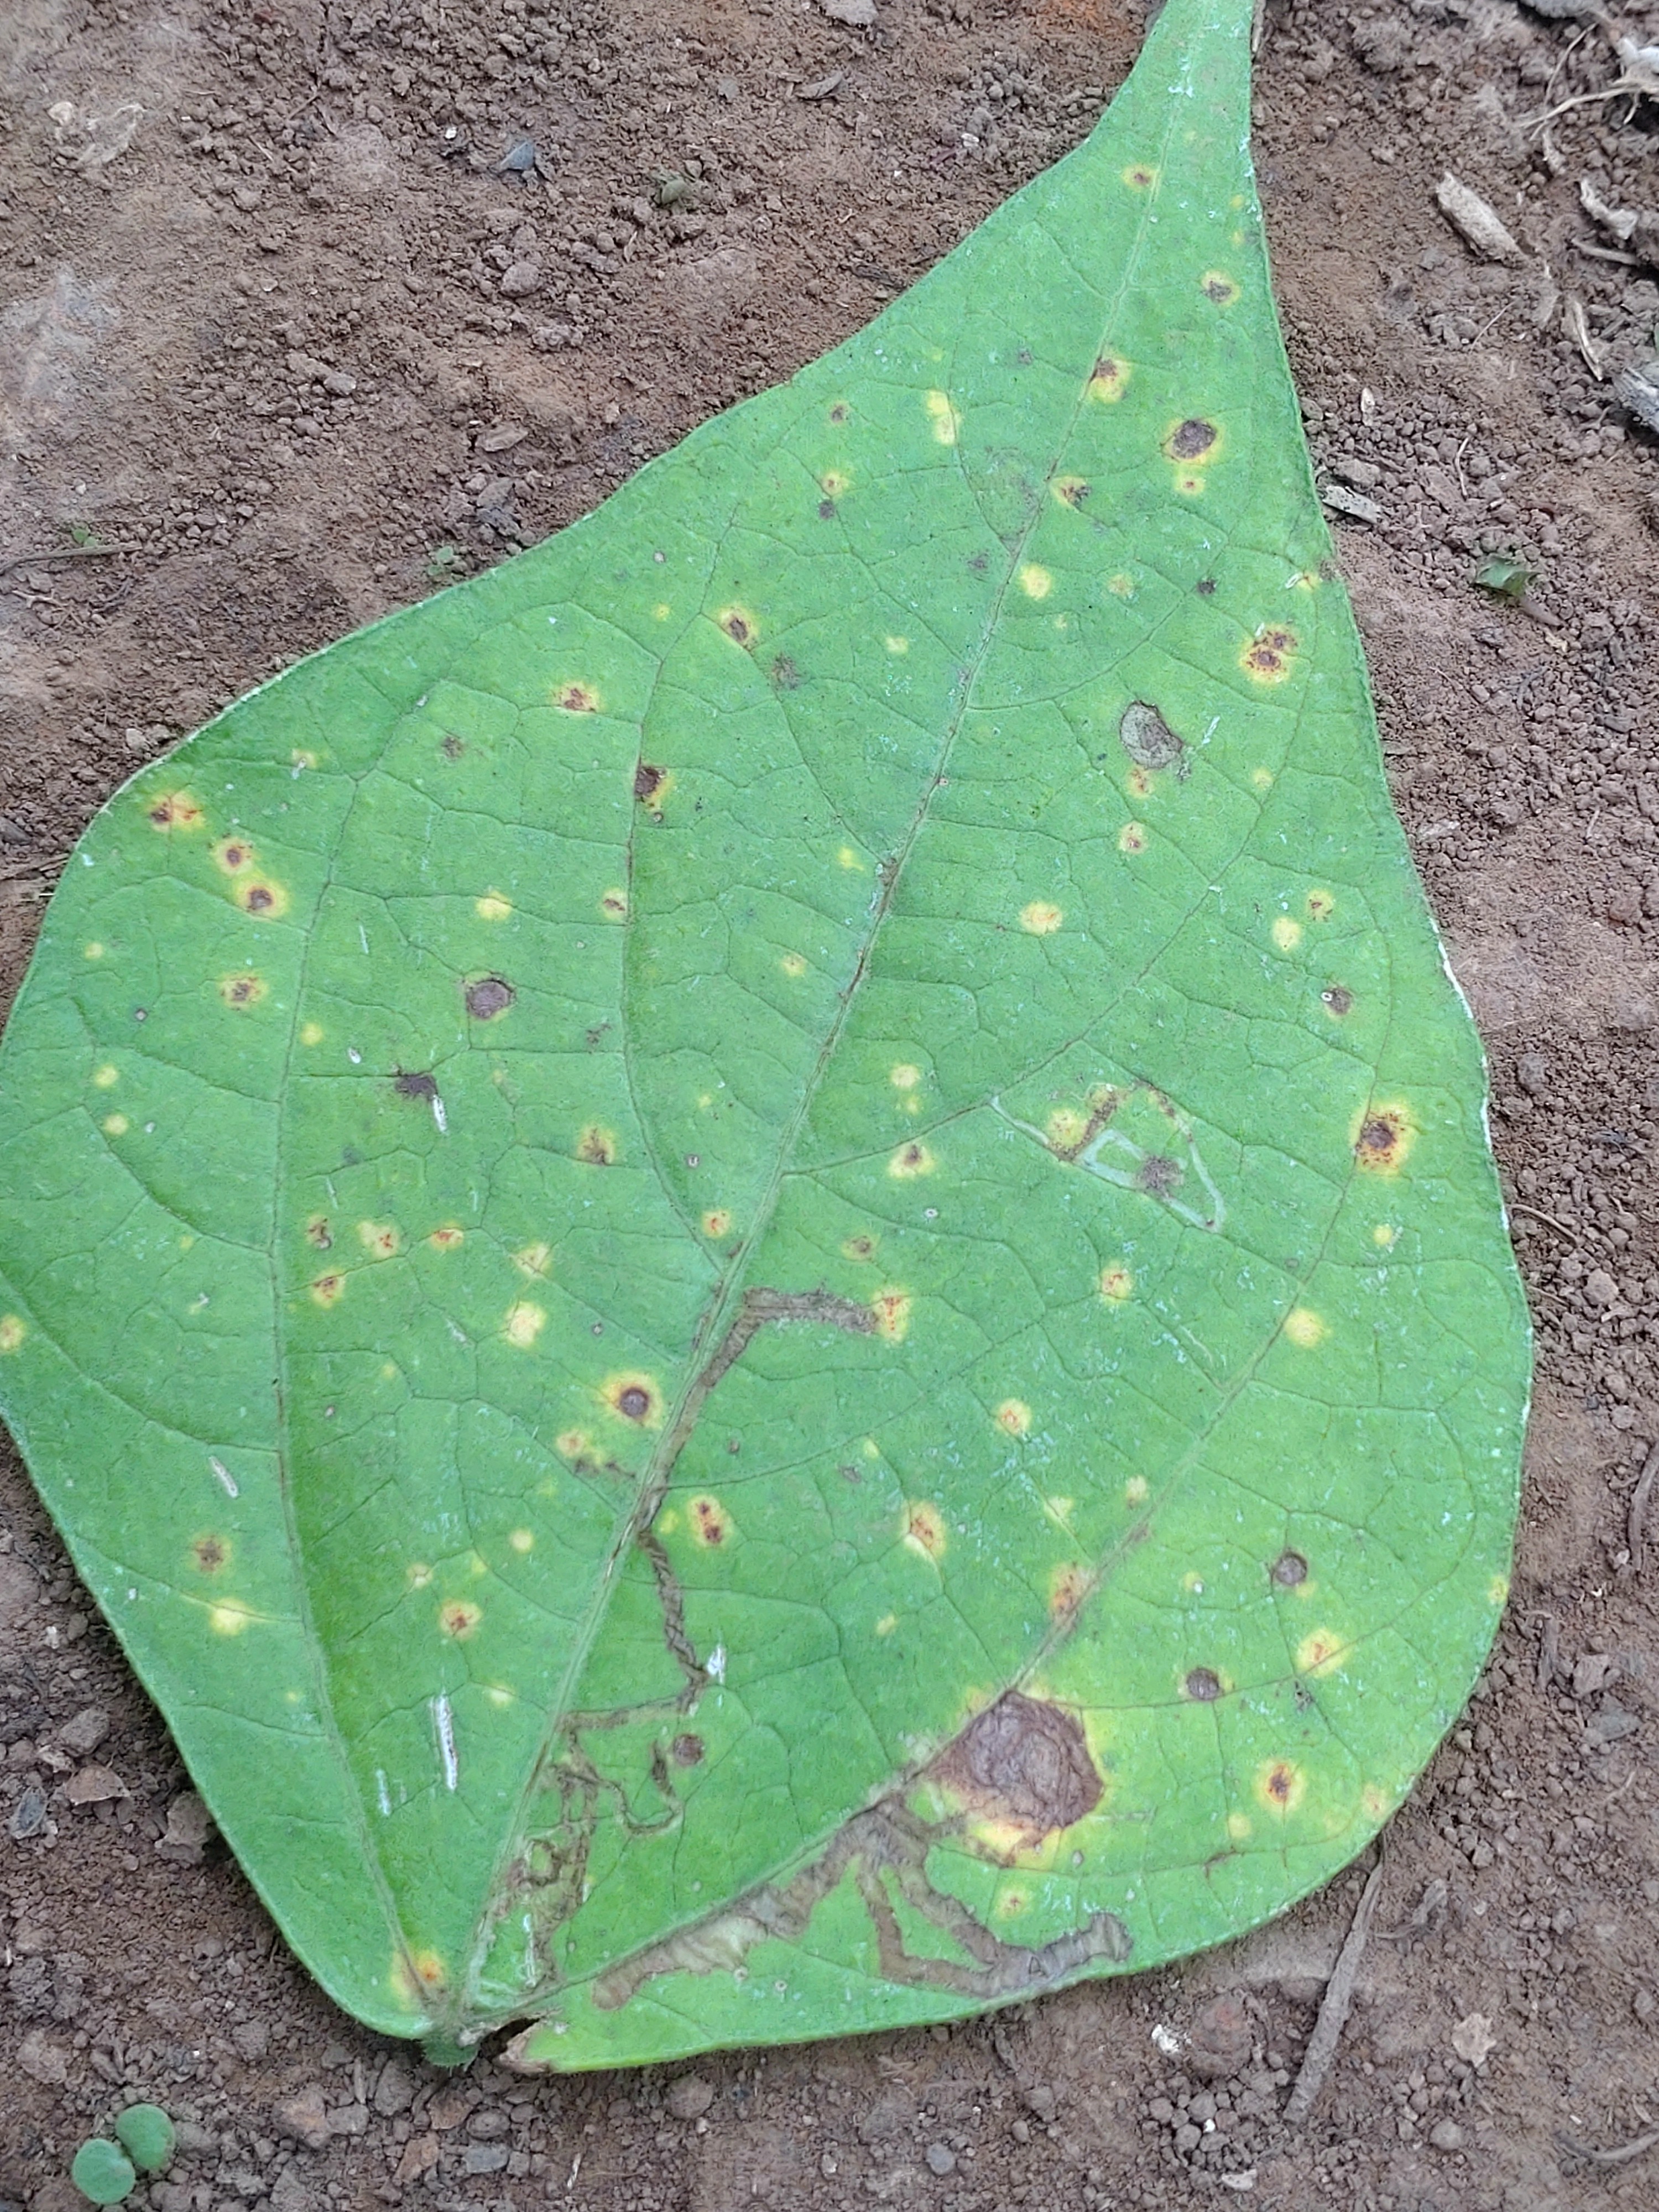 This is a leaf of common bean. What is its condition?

rust
